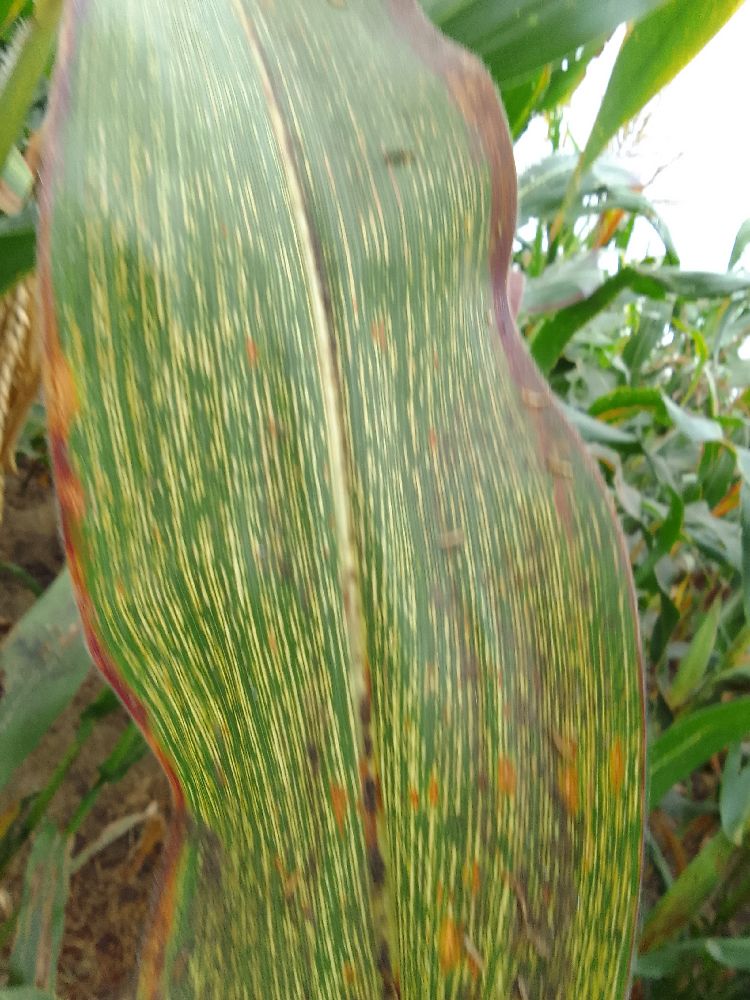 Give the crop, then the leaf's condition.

maize, maize streak virus
